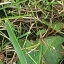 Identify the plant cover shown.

structured weed
